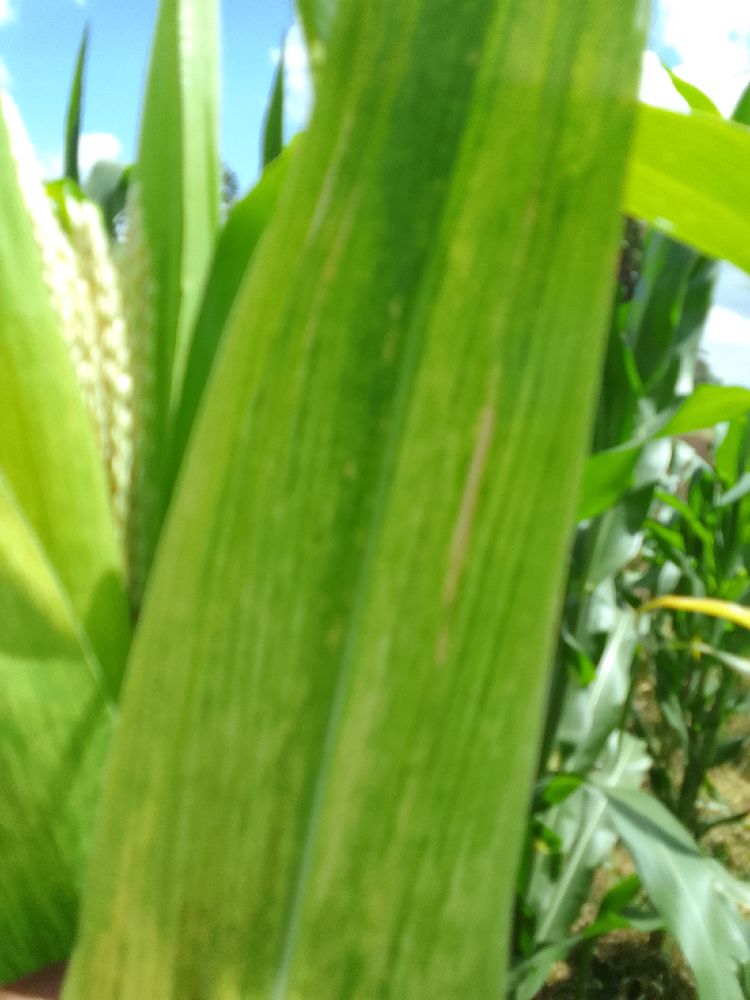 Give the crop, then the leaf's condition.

maize, maize lethal necrosis
